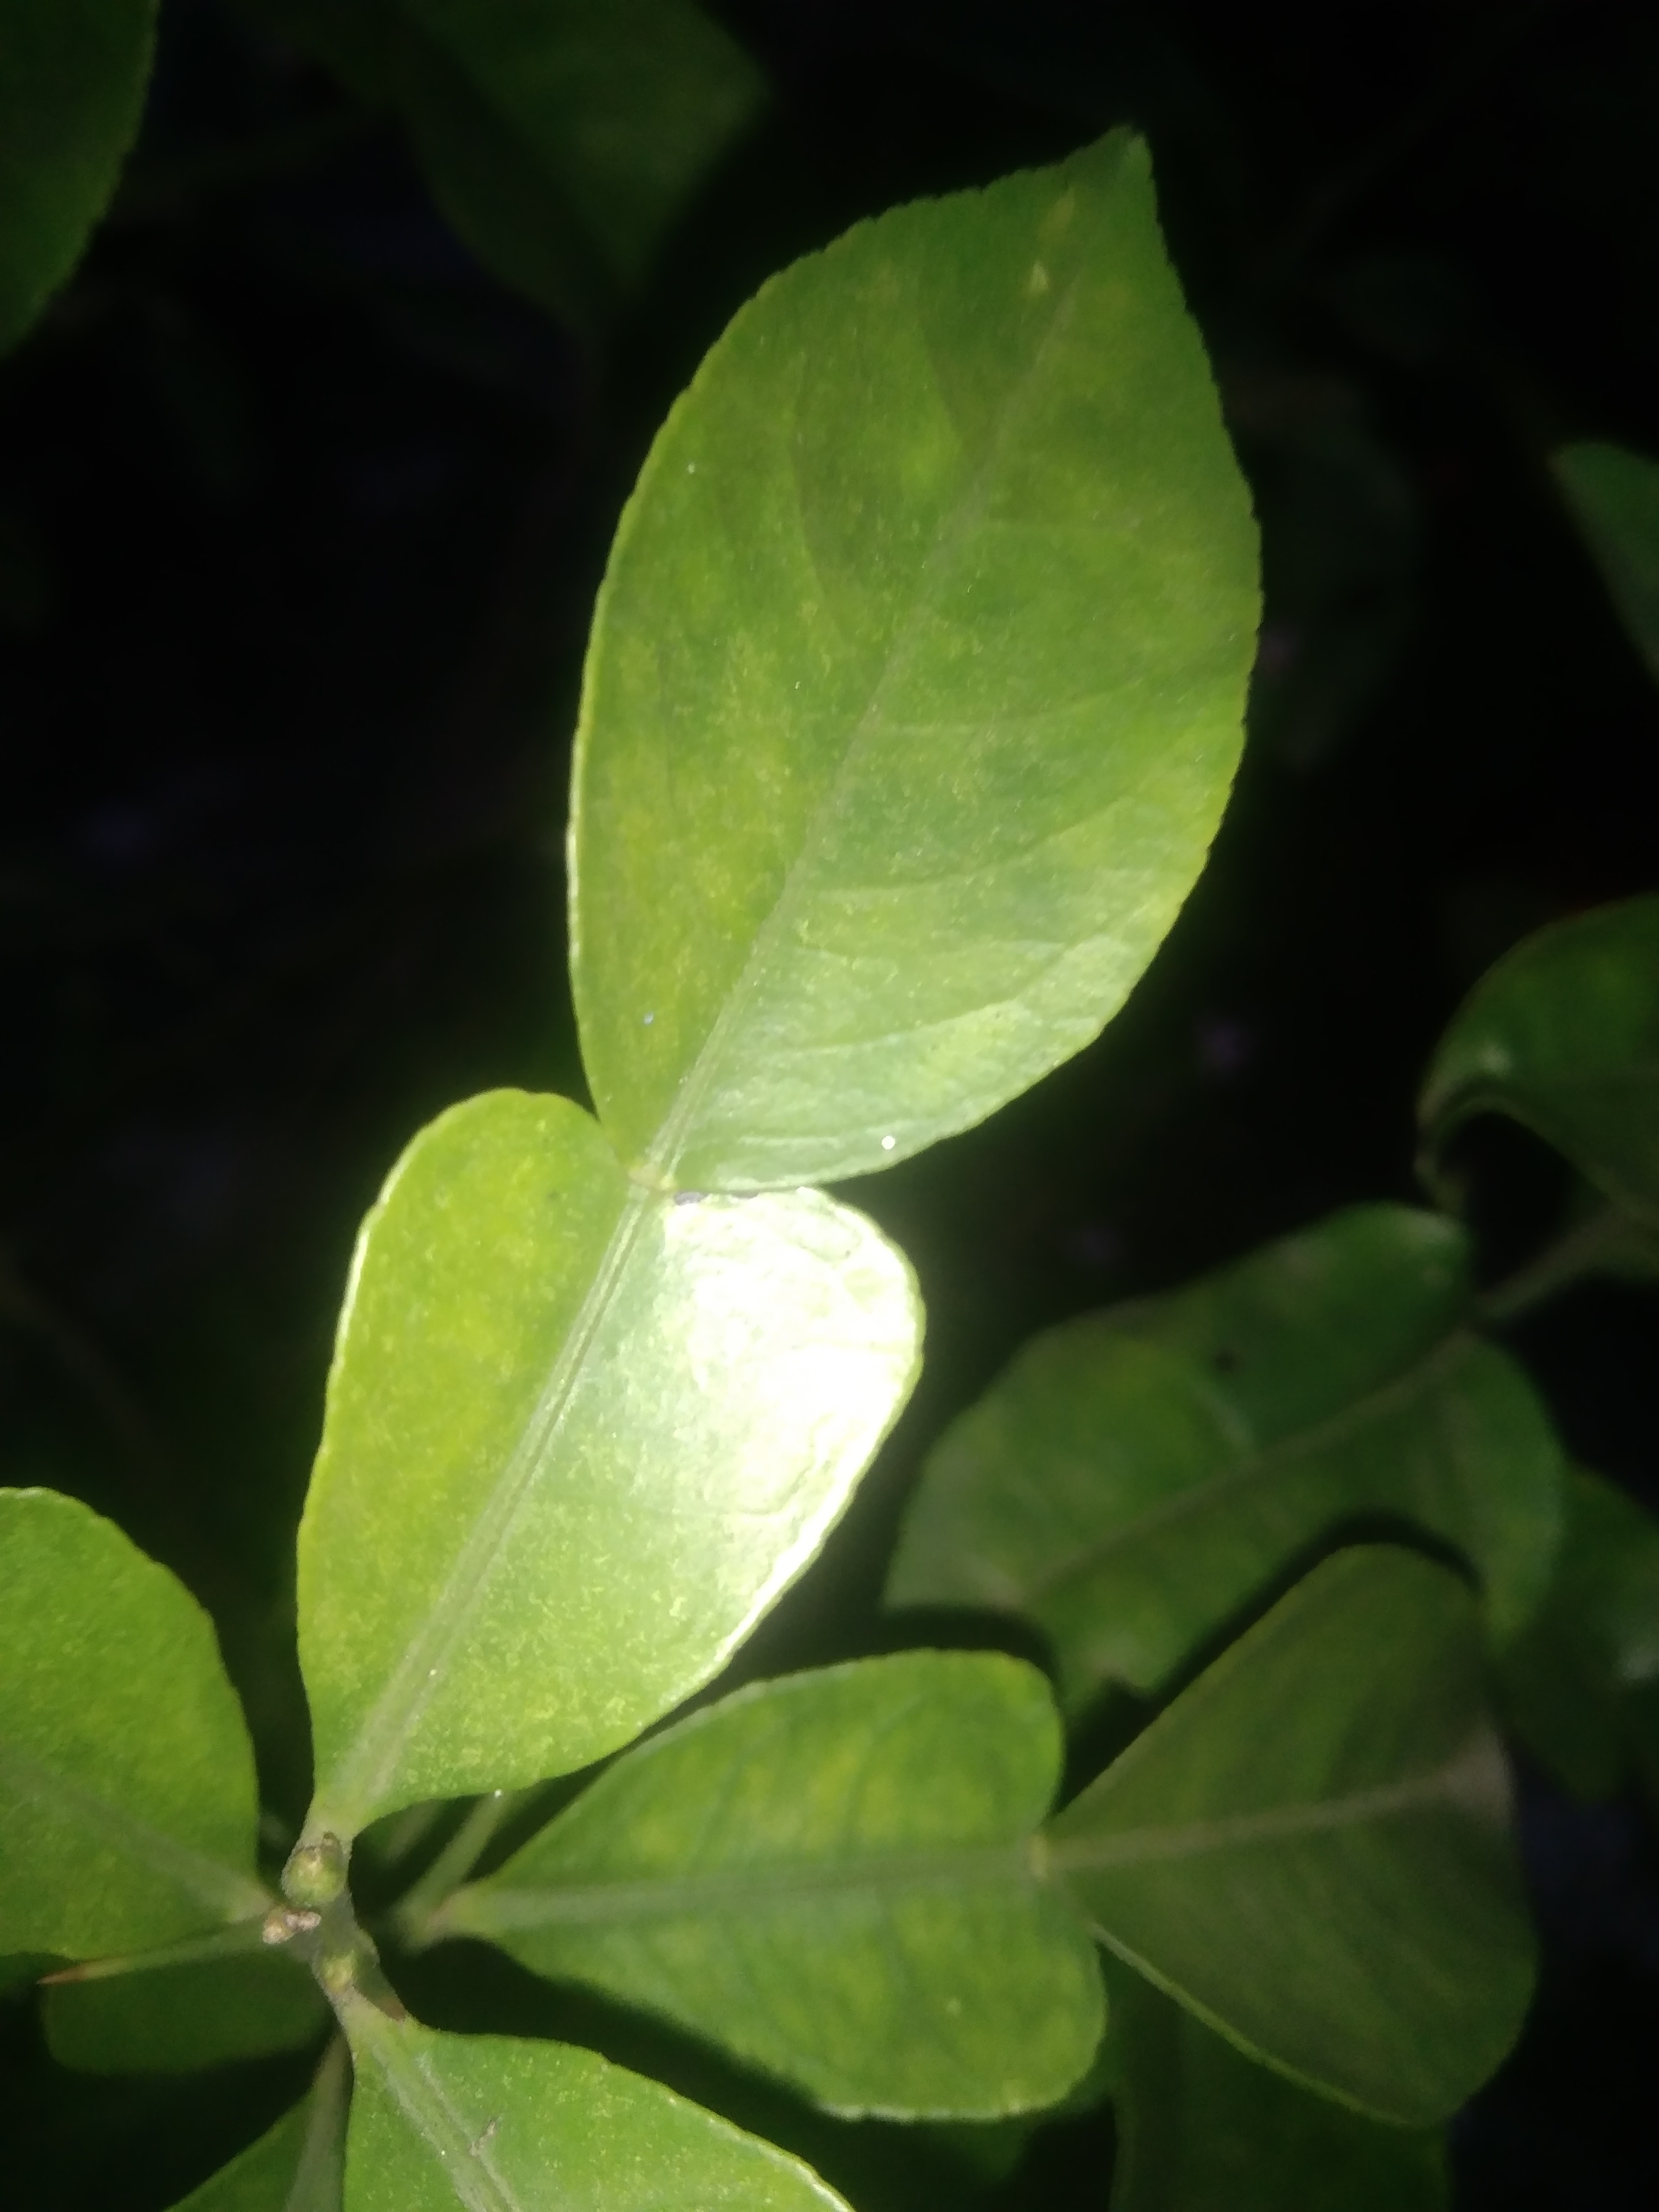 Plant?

lemon
